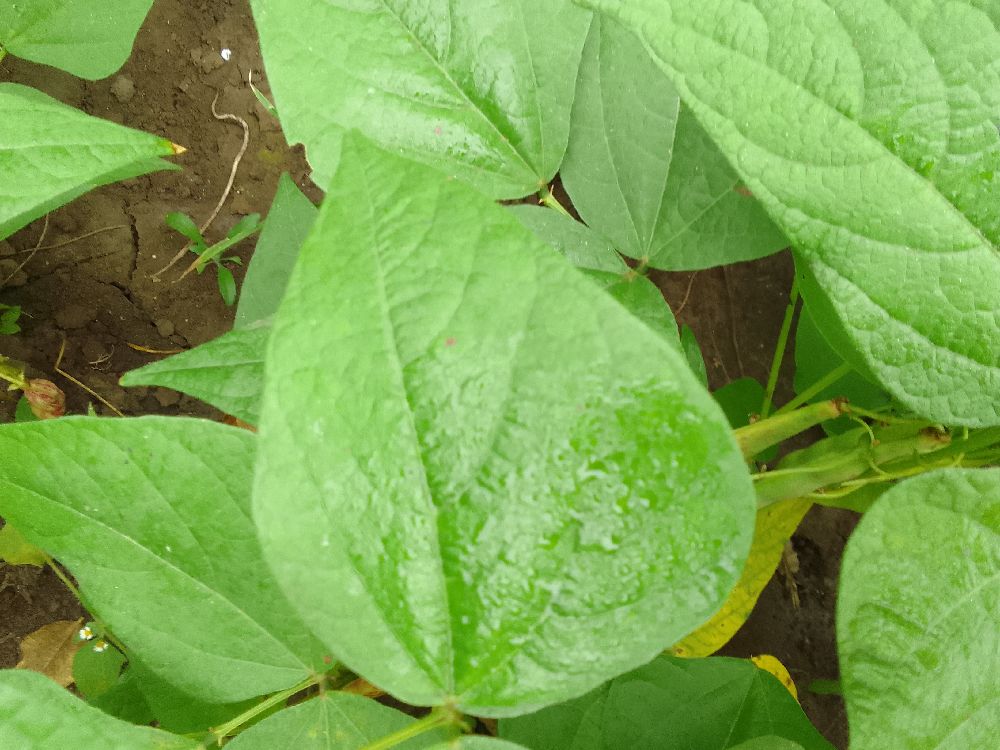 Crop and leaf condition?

common bean, healthy
